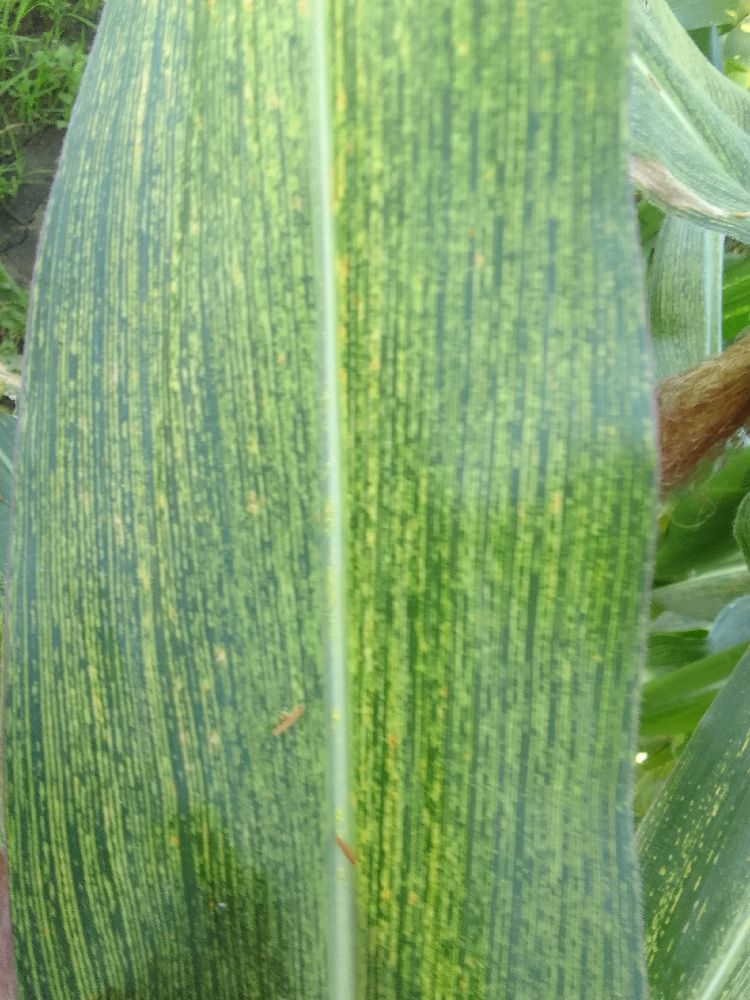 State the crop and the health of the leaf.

maize, maize streak virus
